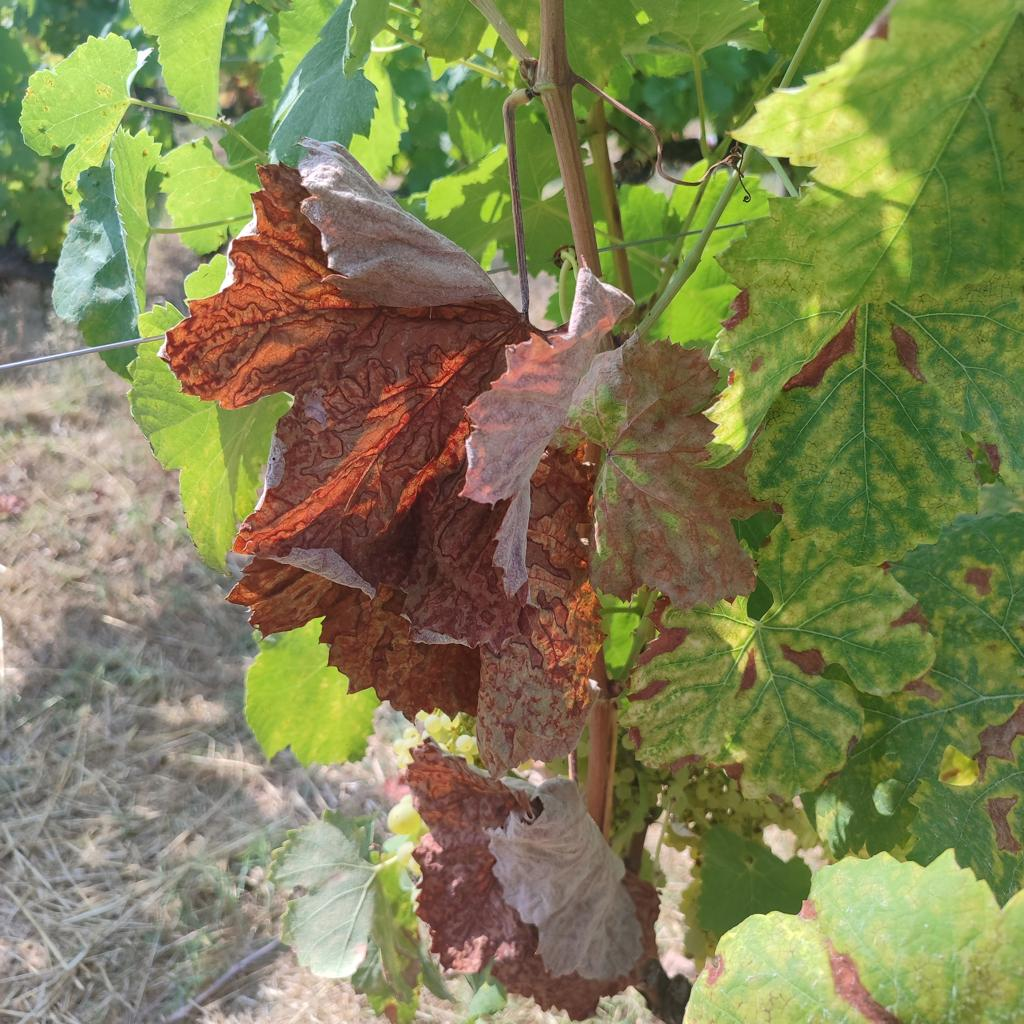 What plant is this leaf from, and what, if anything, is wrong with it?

grapevine, esca complex
